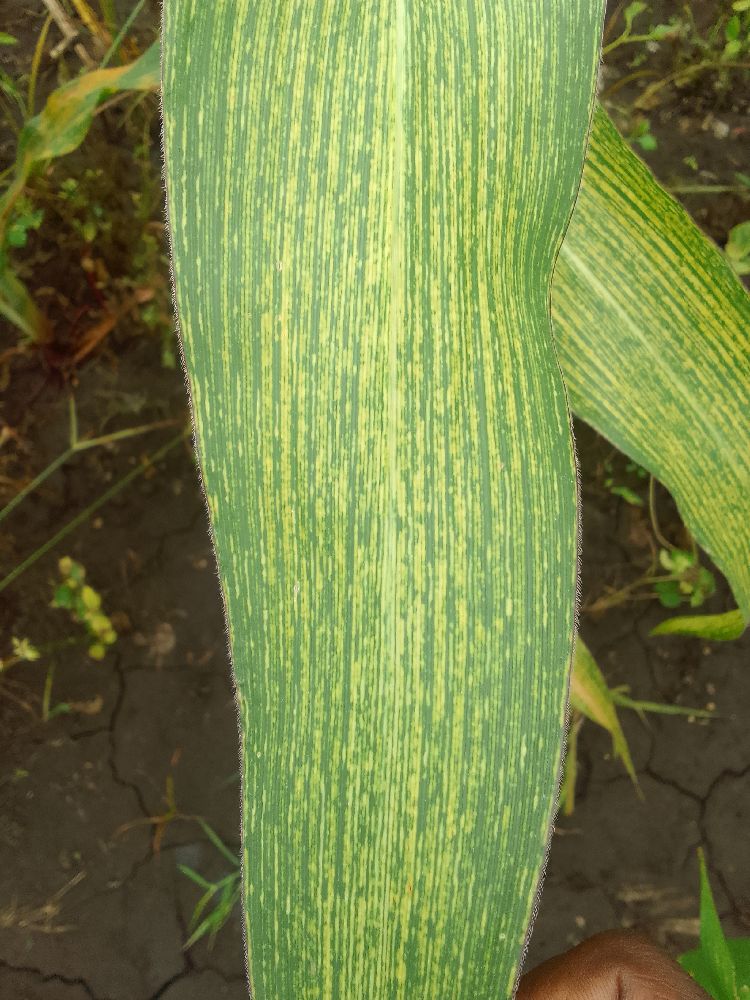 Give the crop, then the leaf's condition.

maize, maize streak virus
